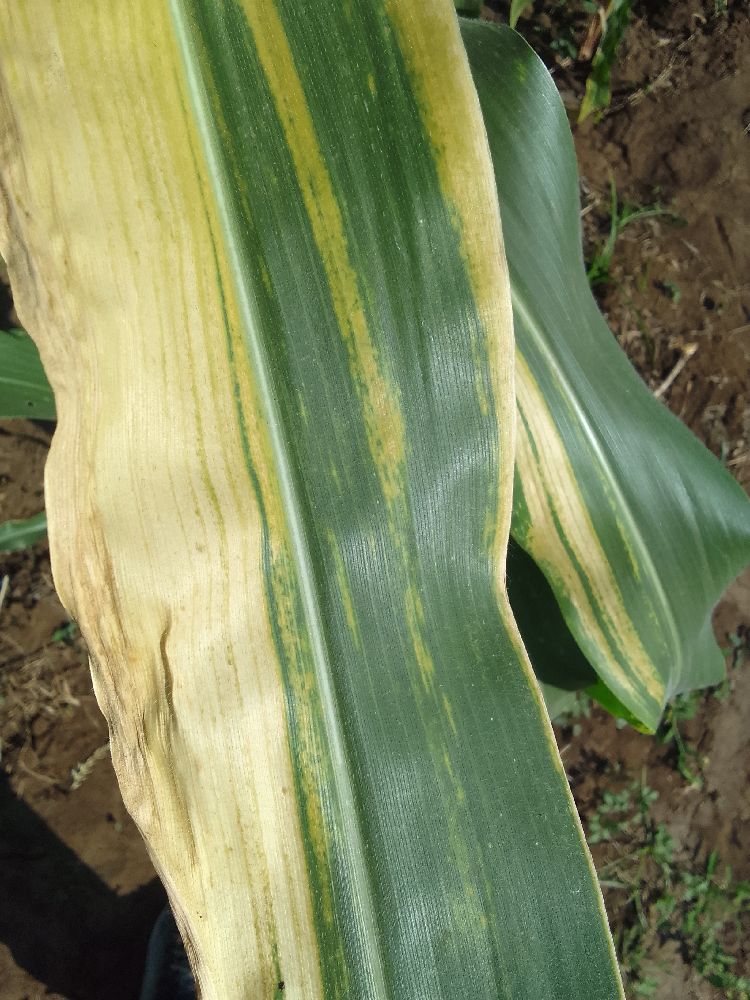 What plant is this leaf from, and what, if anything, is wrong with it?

maize, maize lethal necrosis
